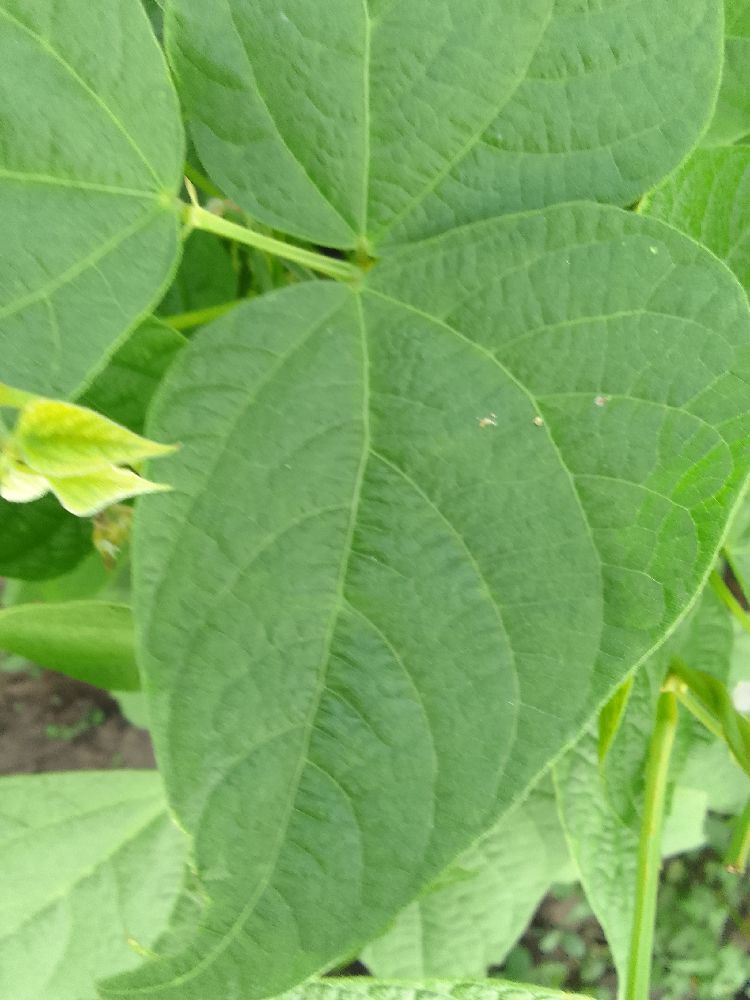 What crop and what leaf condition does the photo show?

common bean, healthy
